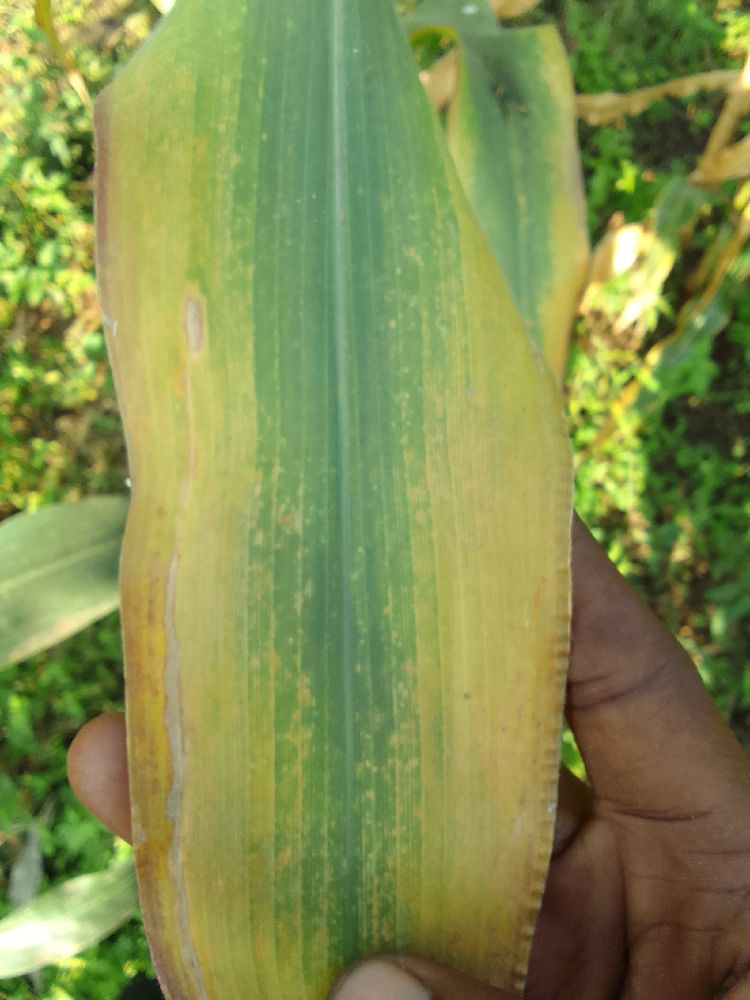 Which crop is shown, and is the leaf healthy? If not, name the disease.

maize, maize lethal necrosis
